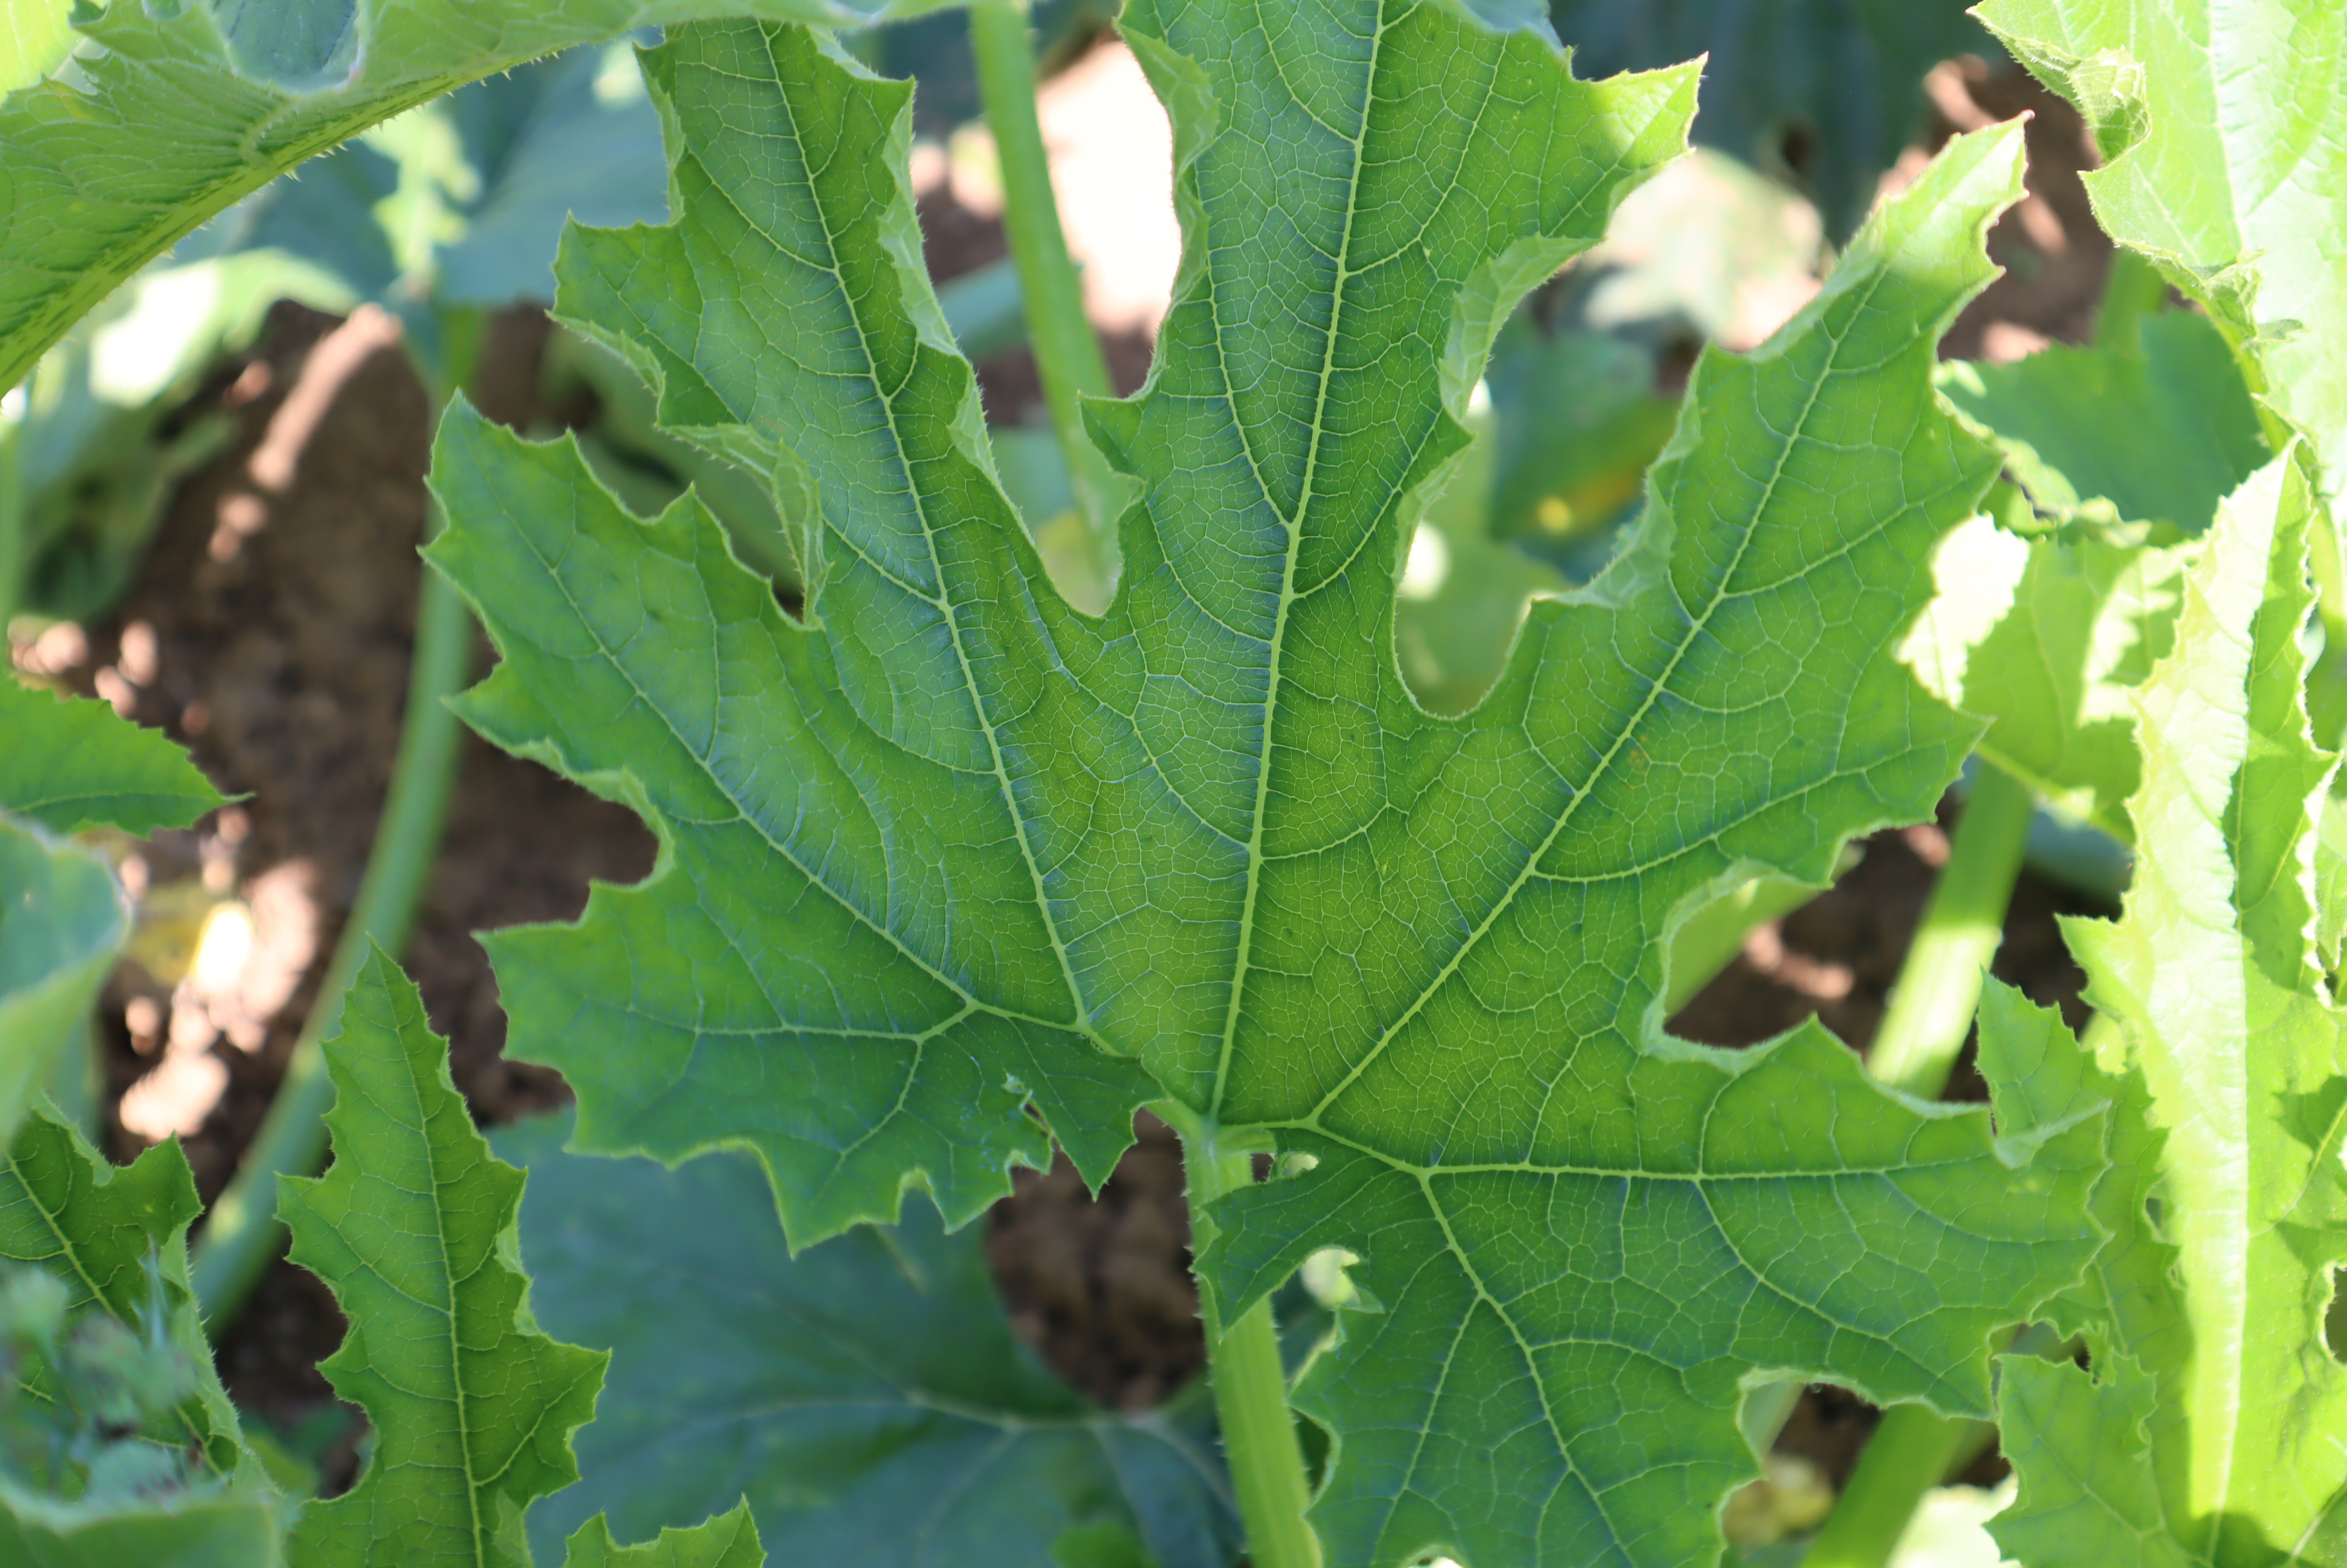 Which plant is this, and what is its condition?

zucchini, healthy
